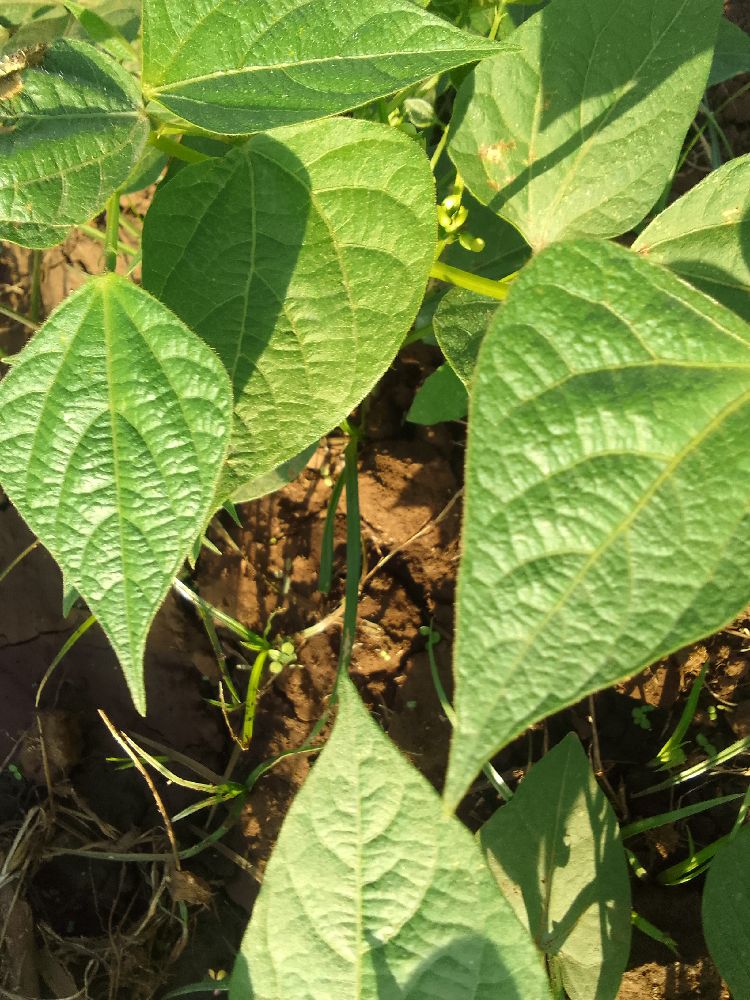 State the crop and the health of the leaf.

common bean, healthy
